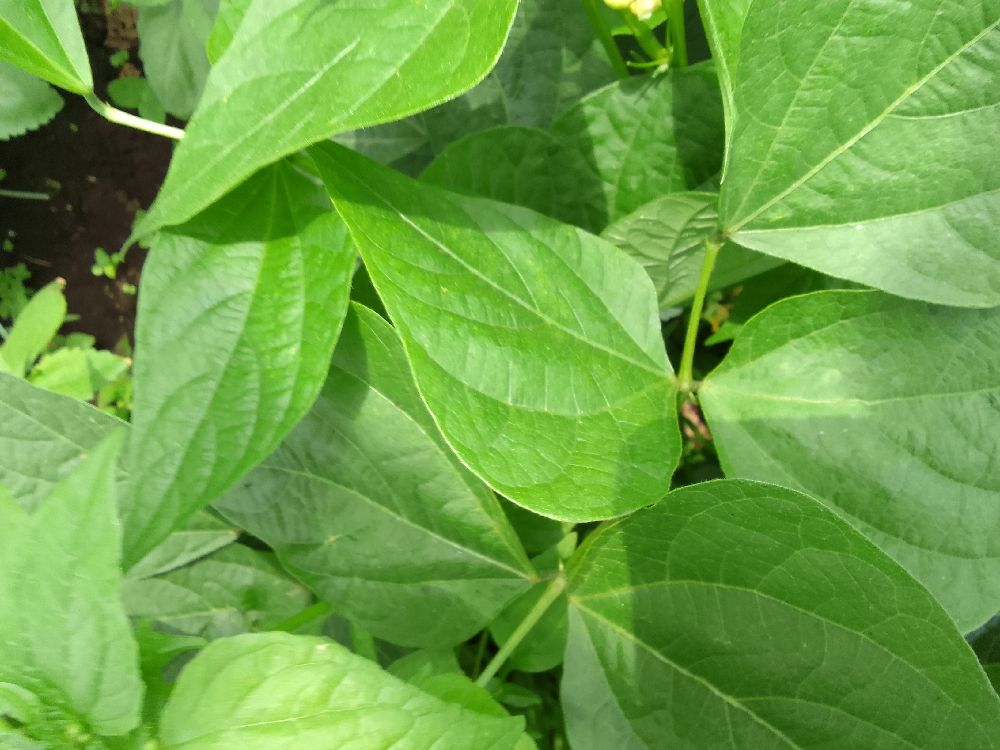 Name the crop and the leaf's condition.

common bean, healthy
